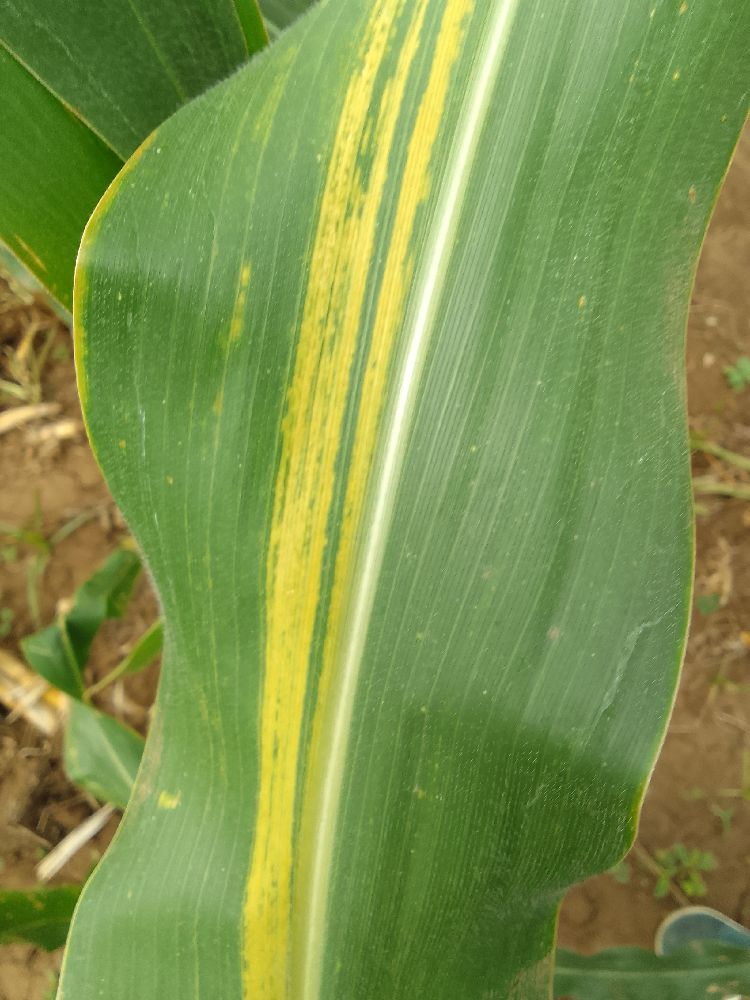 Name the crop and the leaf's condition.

maize, maize lethal necrosis
